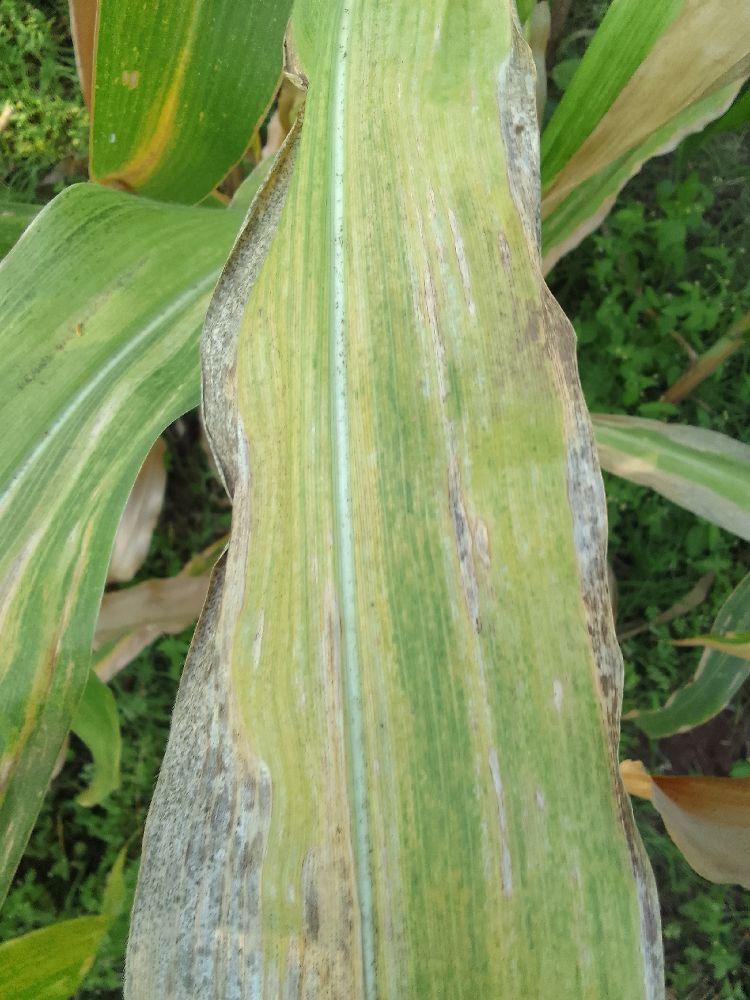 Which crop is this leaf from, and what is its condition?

maize, maize lethal necrosis
